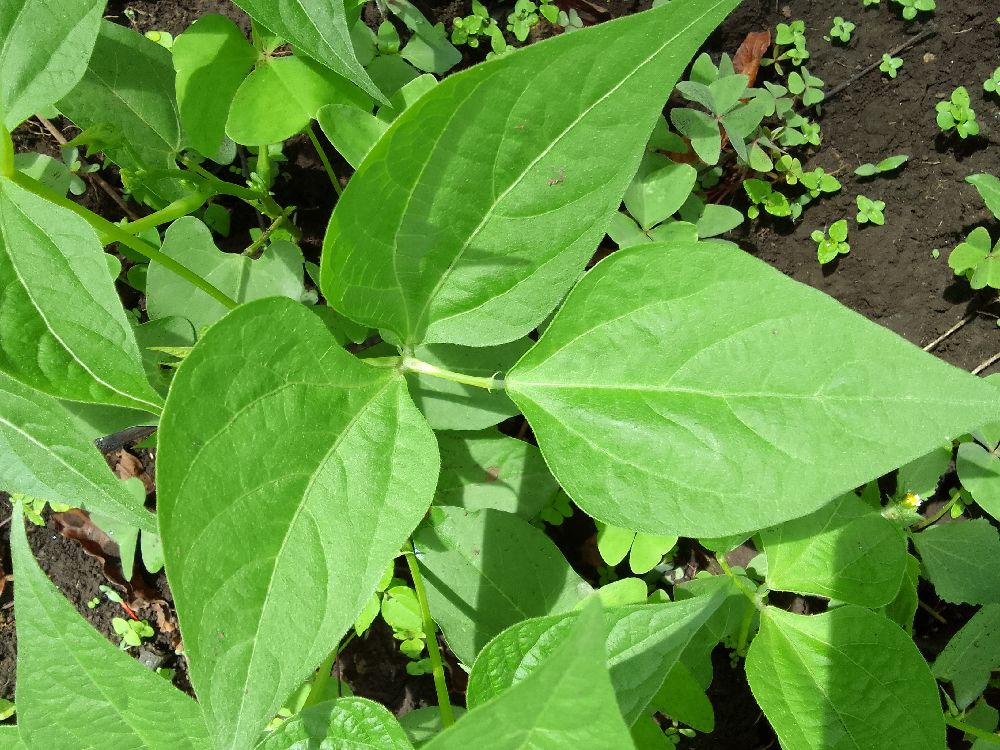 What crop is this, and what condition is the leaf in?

common bean, healthy
